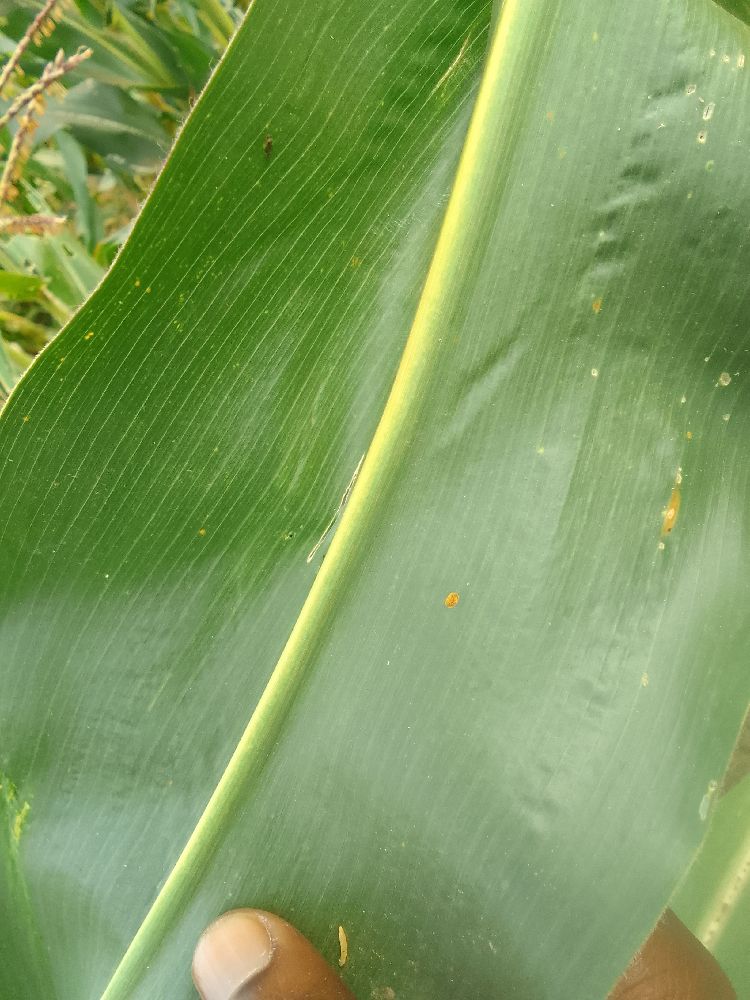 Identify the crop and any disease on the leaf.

maize, healthy
